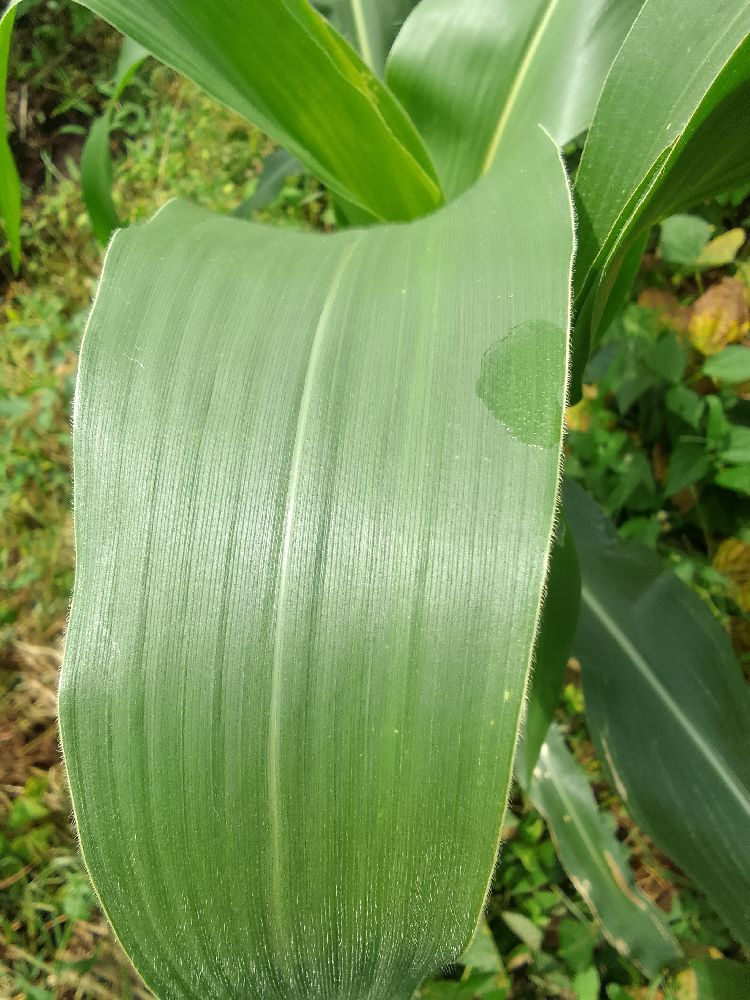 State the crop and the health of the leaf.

maize, healthy
